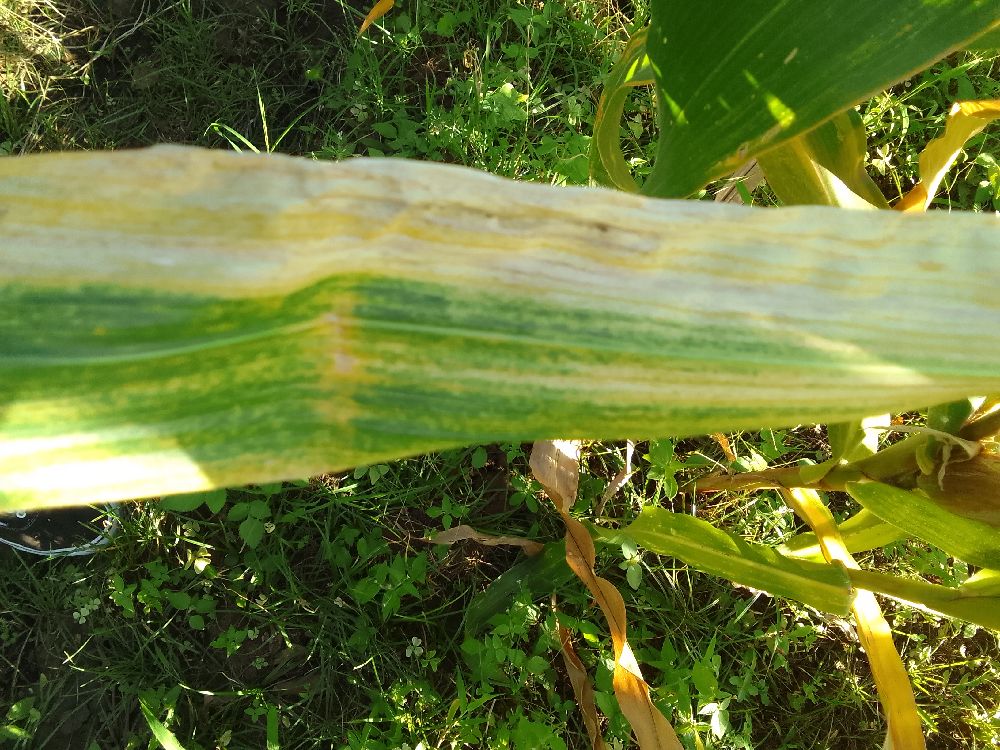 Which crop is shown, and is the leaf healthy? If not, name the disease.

maize, maize lethal necrosis
